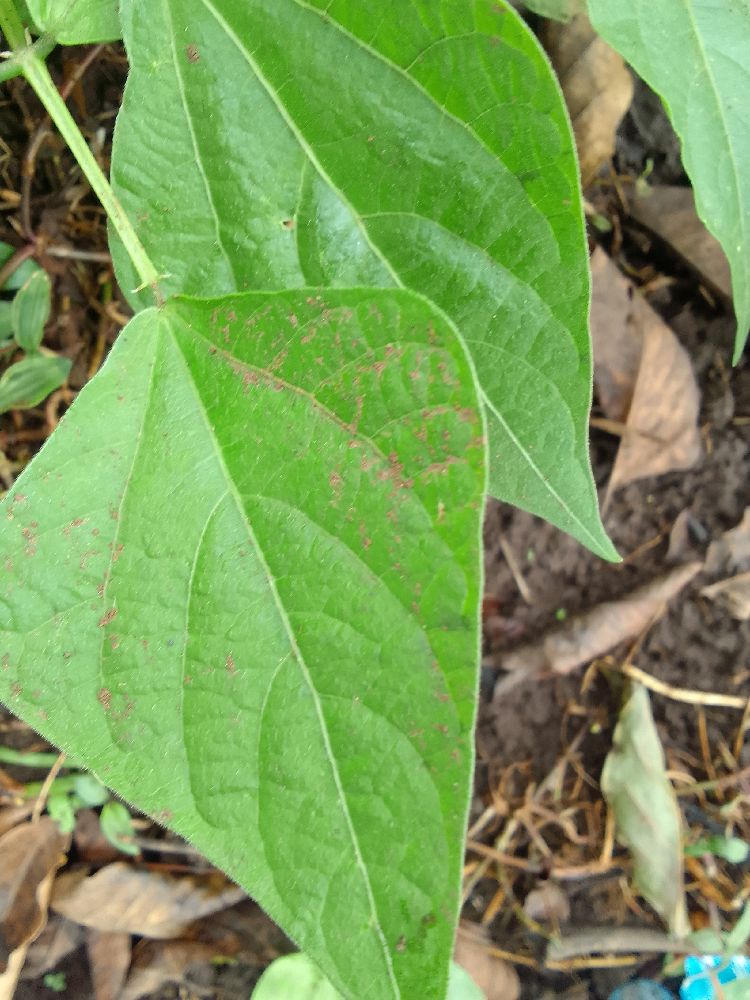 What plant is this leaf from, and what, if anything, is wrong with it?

common bean, healthy
